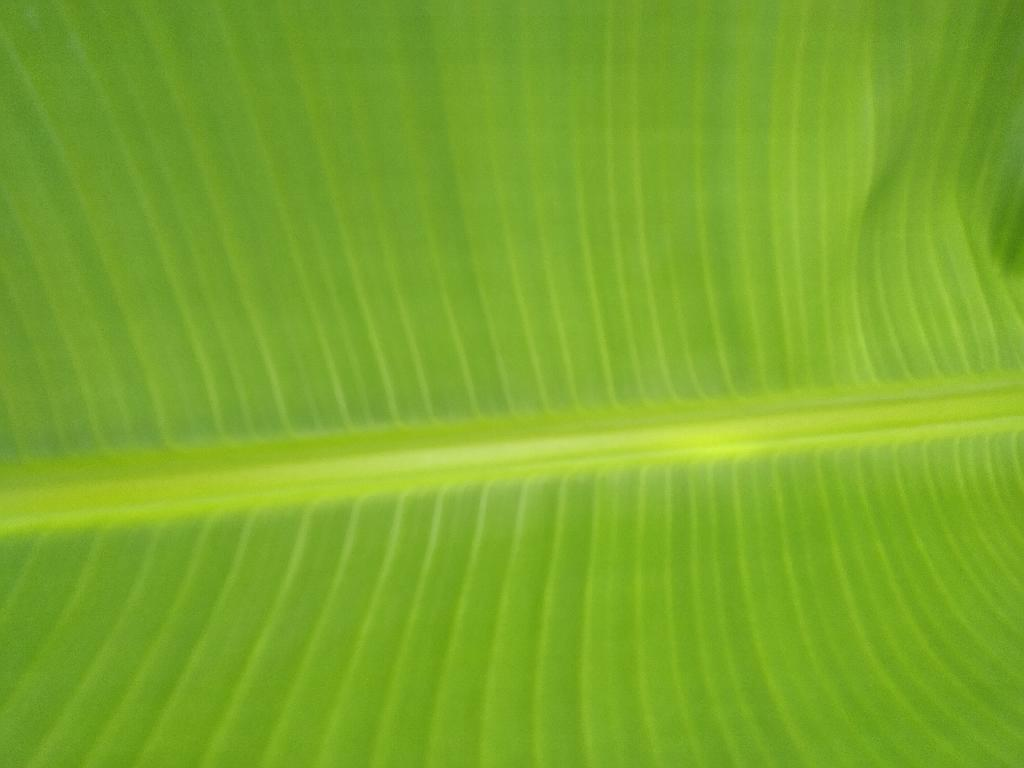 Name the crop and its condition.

banana, healthy
